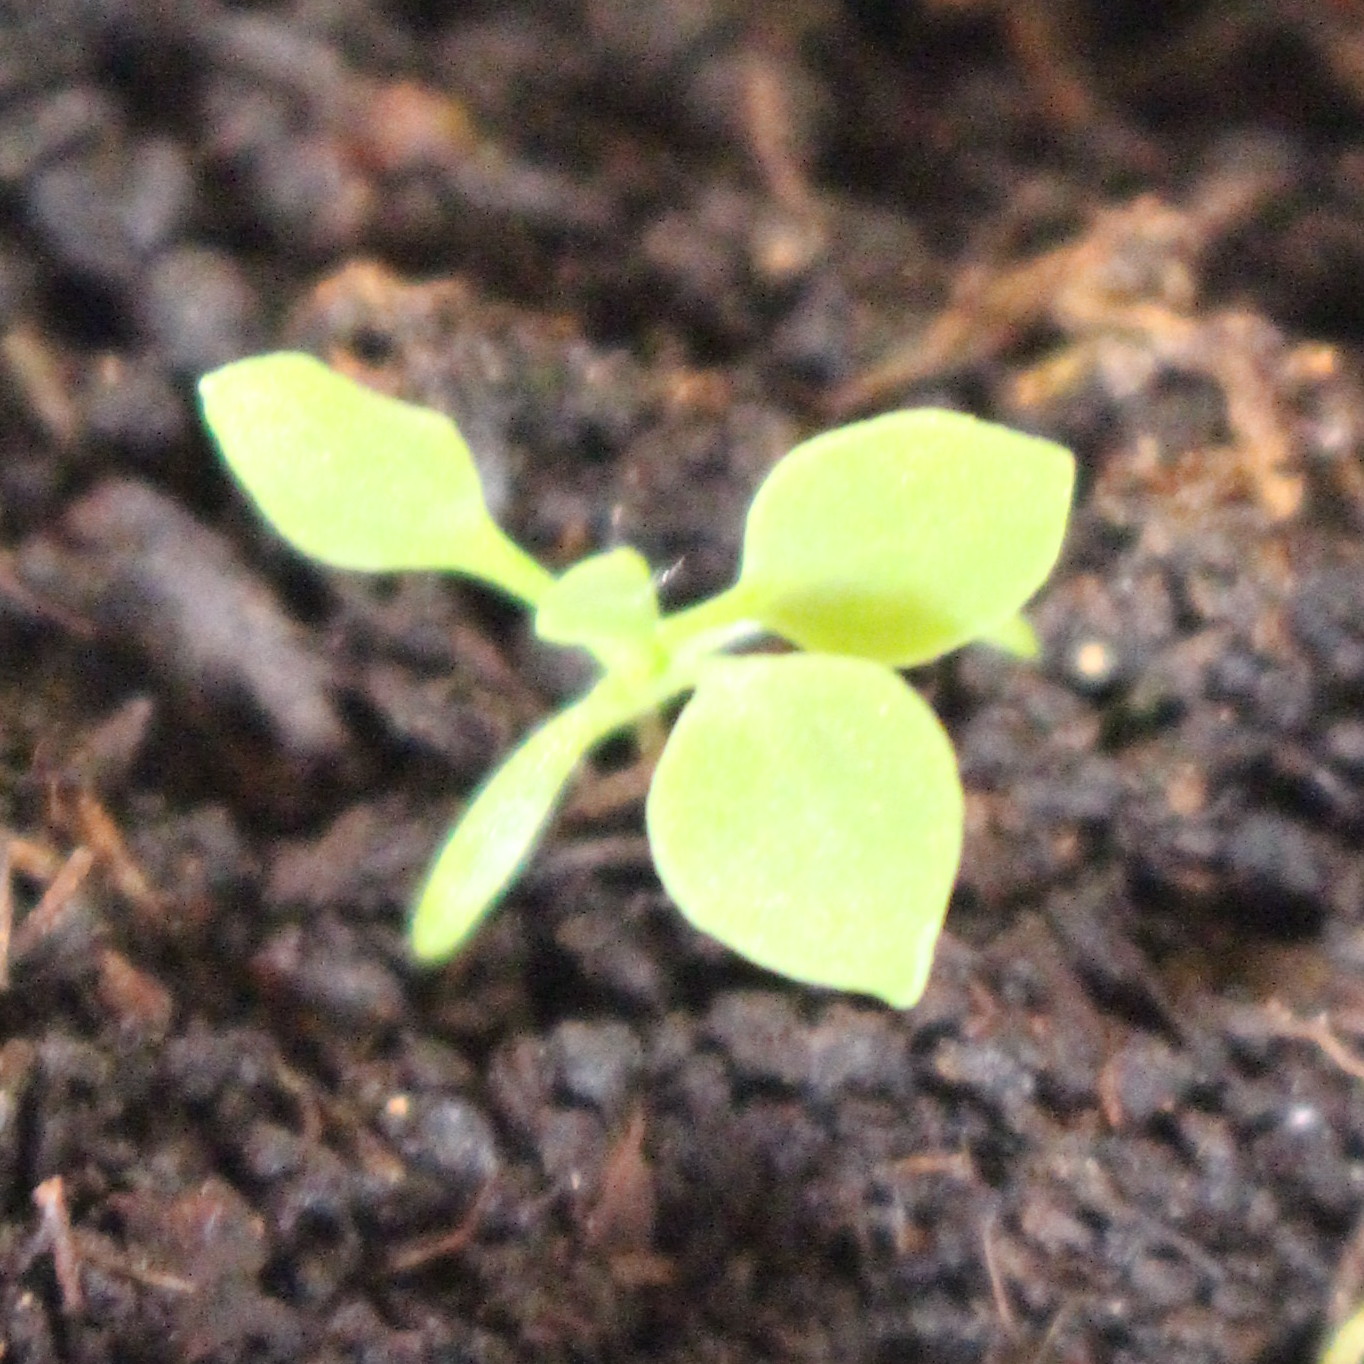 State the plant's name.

Papaver rhoeas
